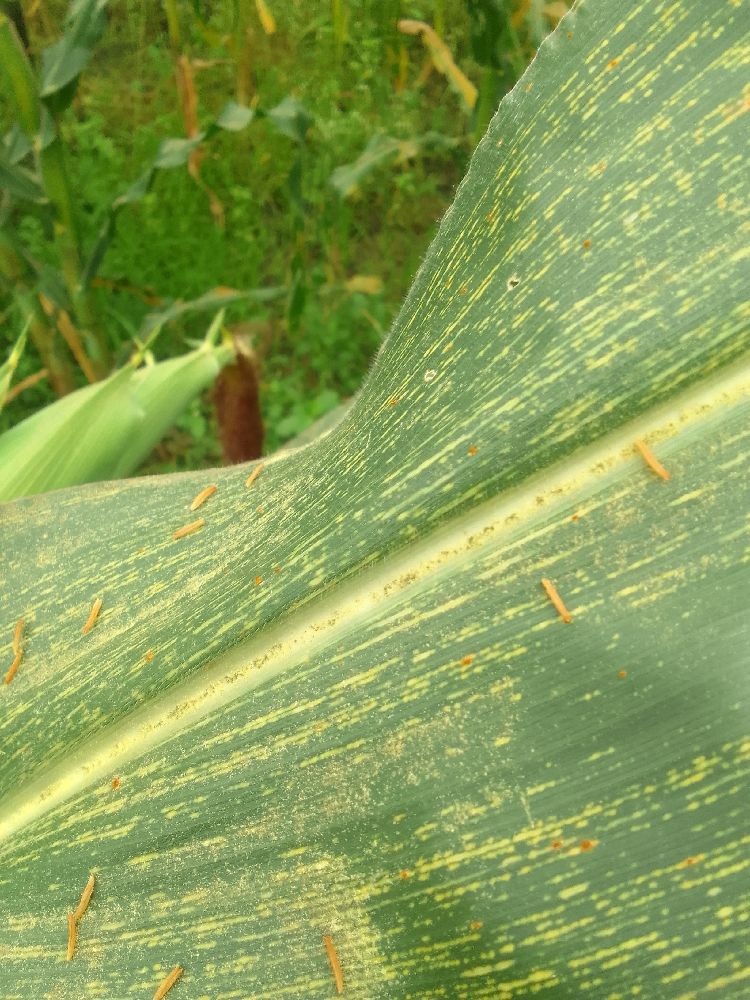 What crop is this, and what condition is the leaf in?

maize, maize streak virus
